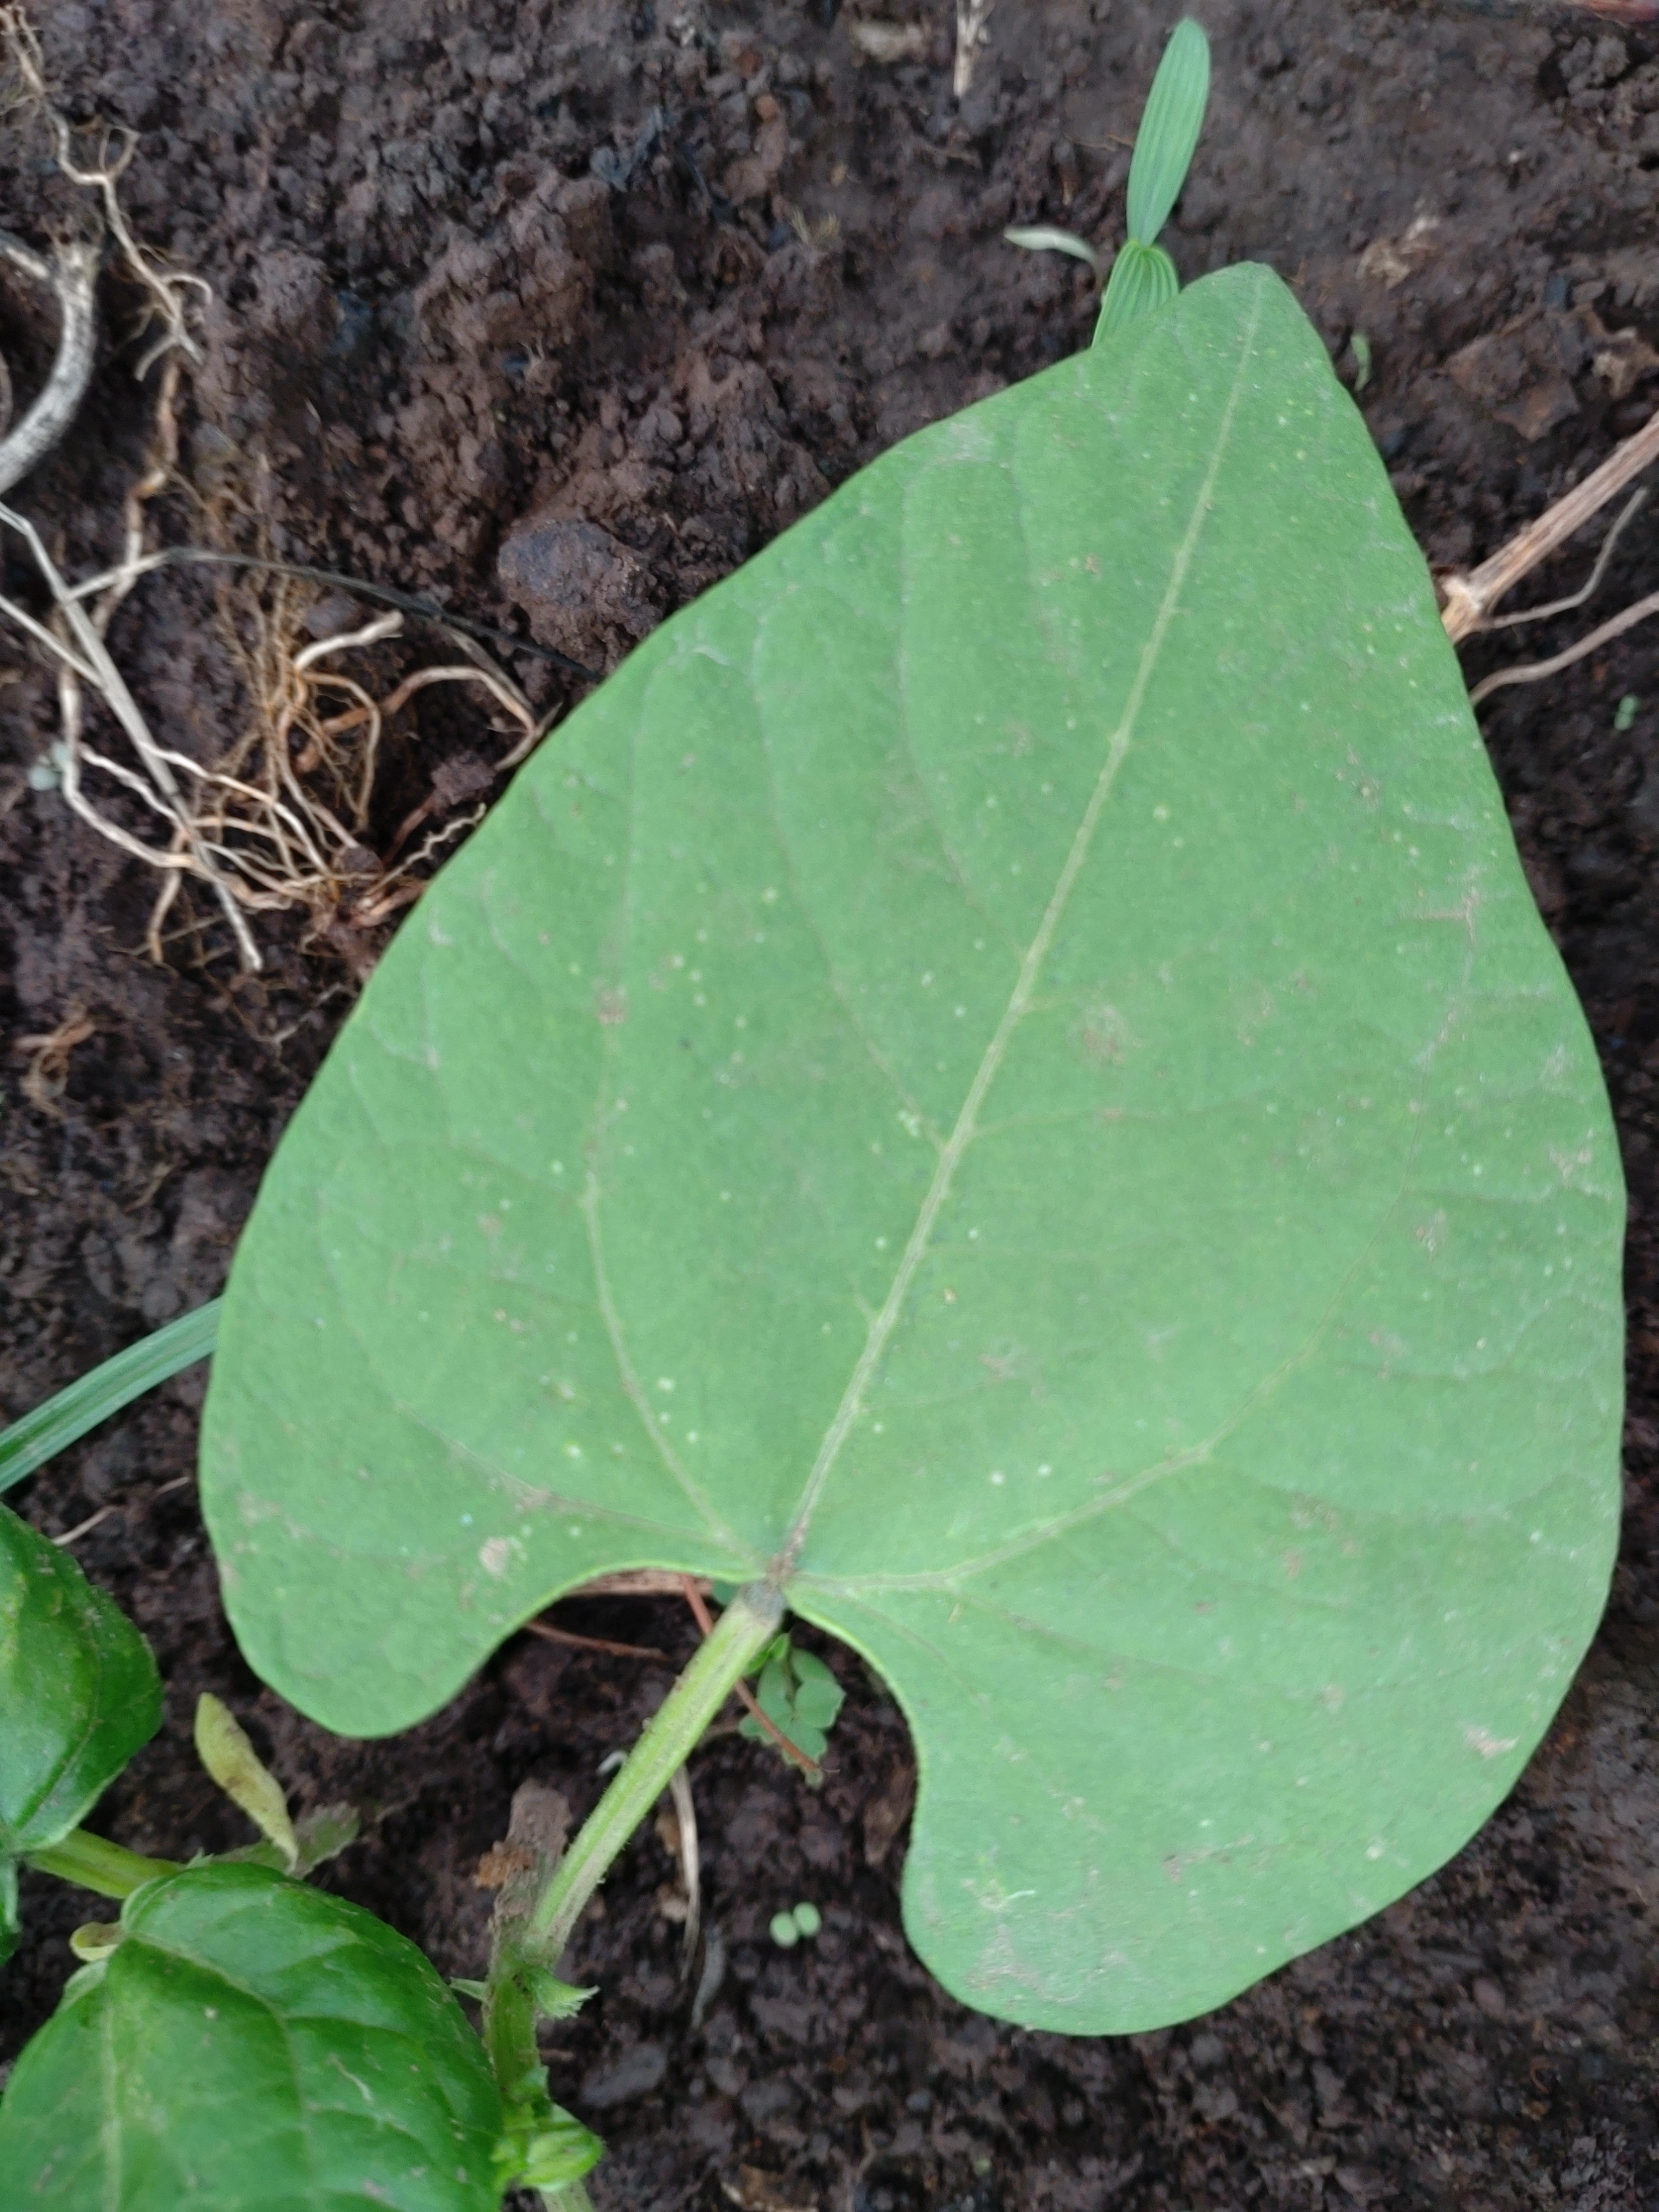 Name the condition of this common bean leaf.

healthy
